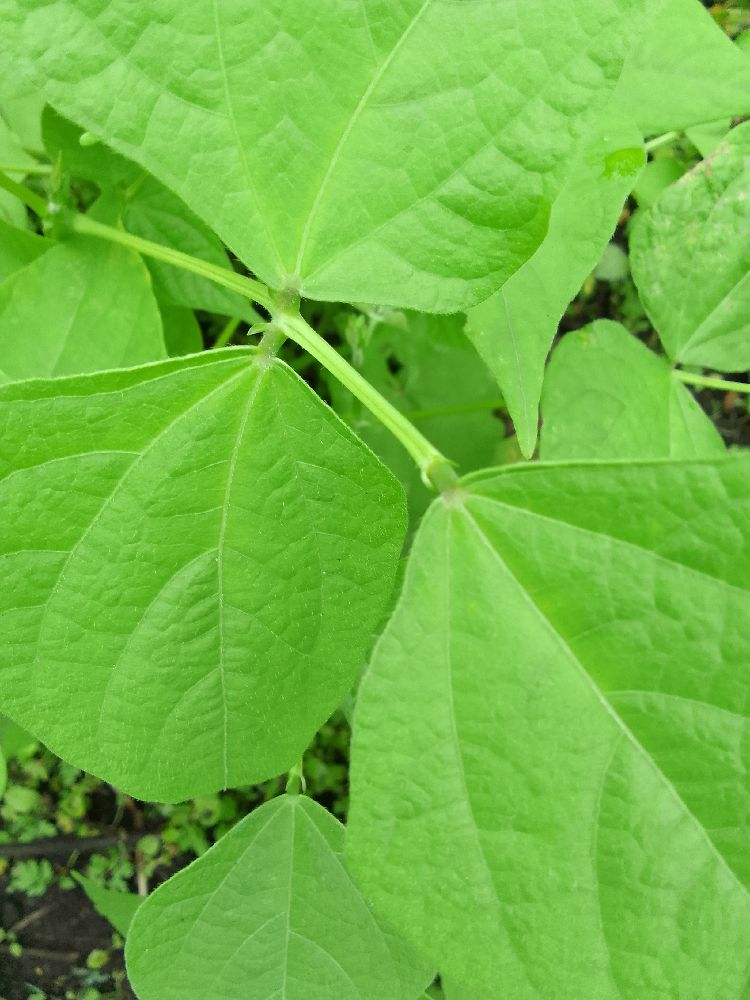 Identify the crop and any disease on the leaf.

common bean, healthy
